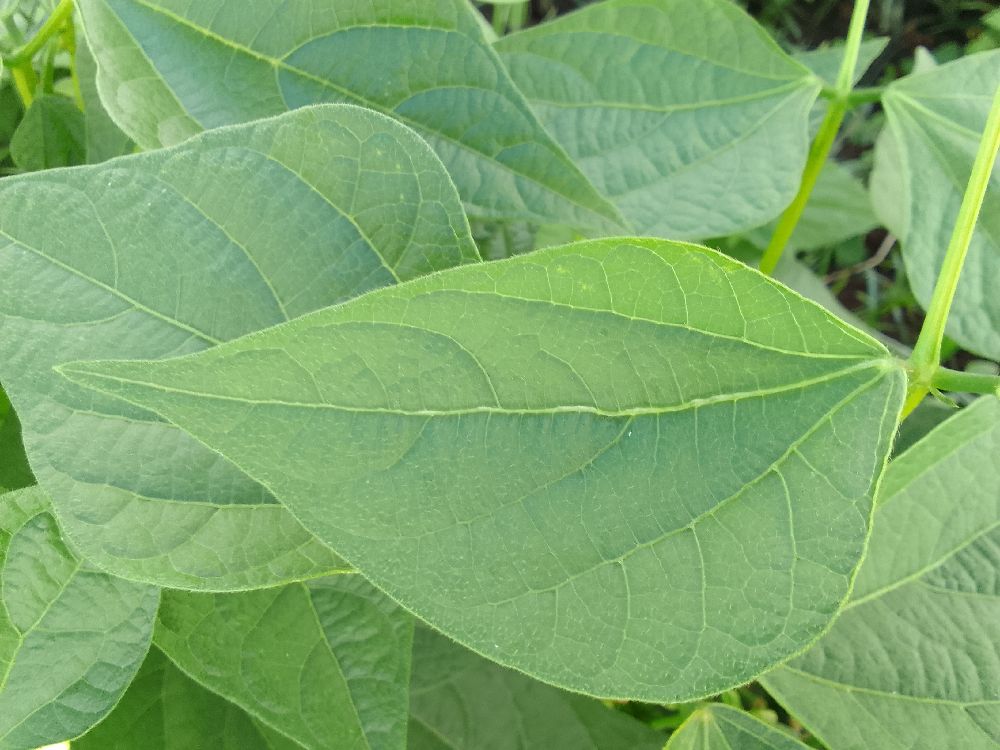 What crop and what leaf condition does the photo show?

common bean, healthy
